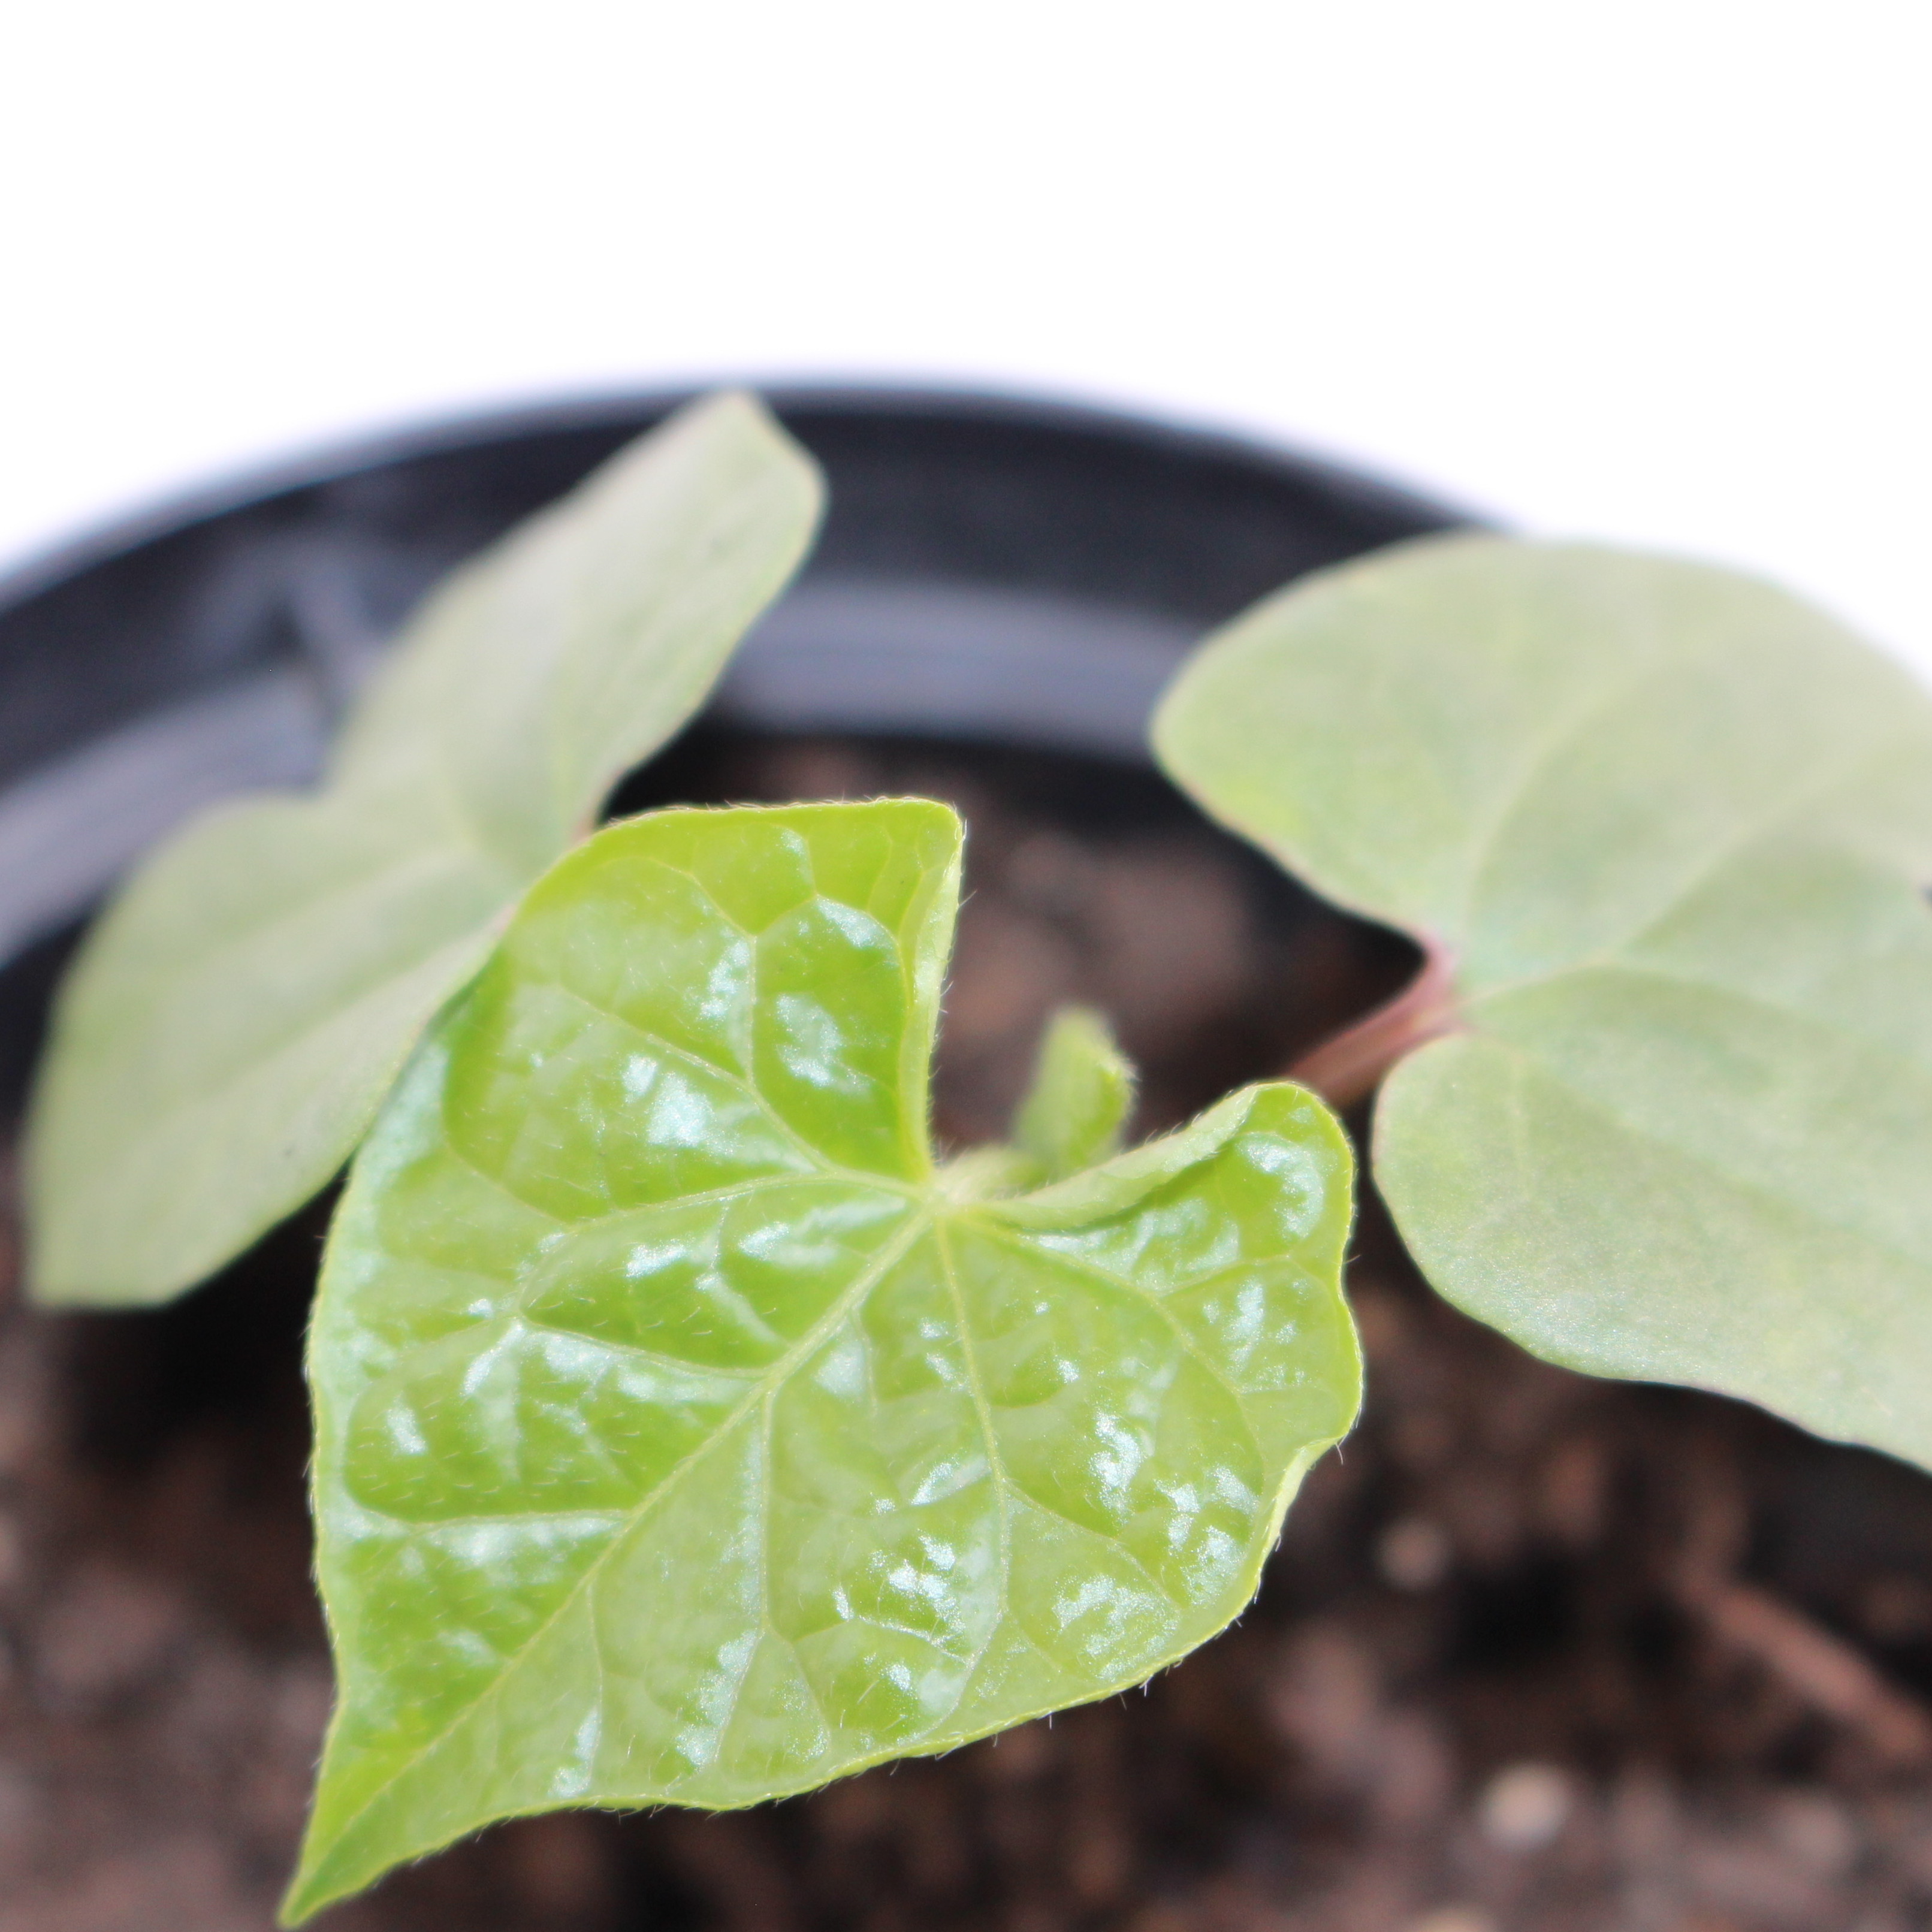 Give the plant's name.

Convolvulus arvensis
